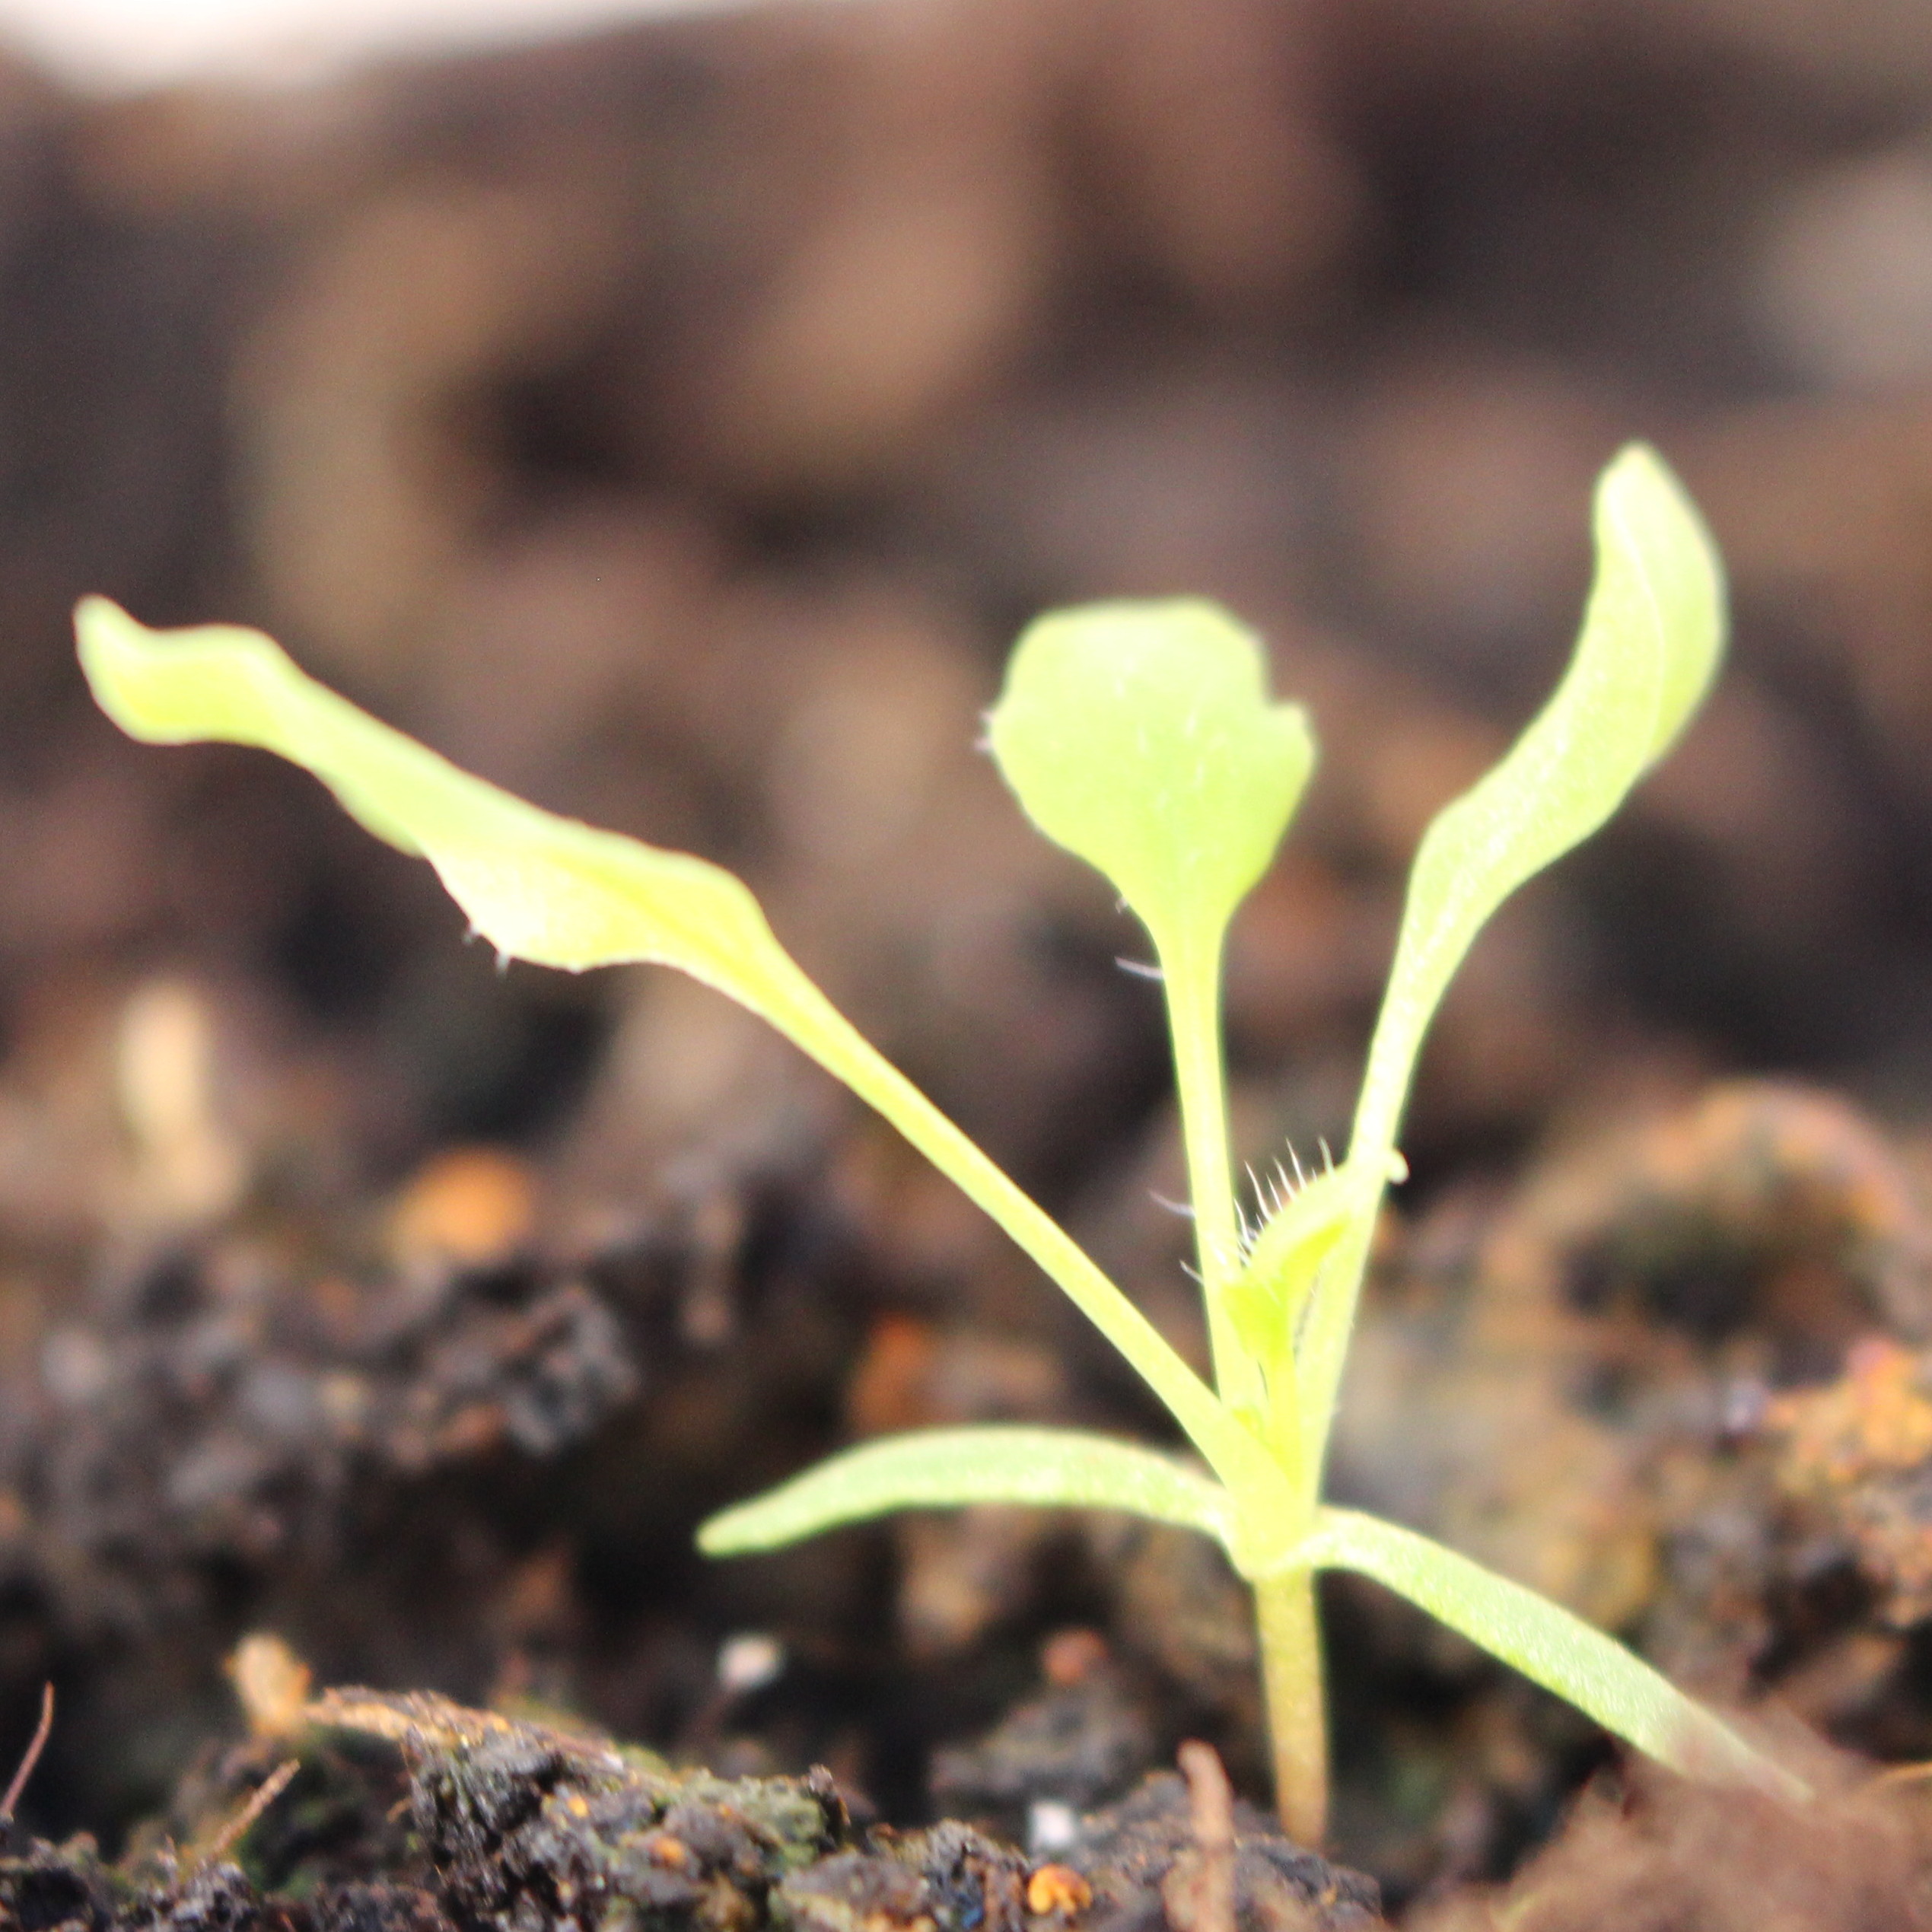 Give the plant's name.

Papaver rhoeas
